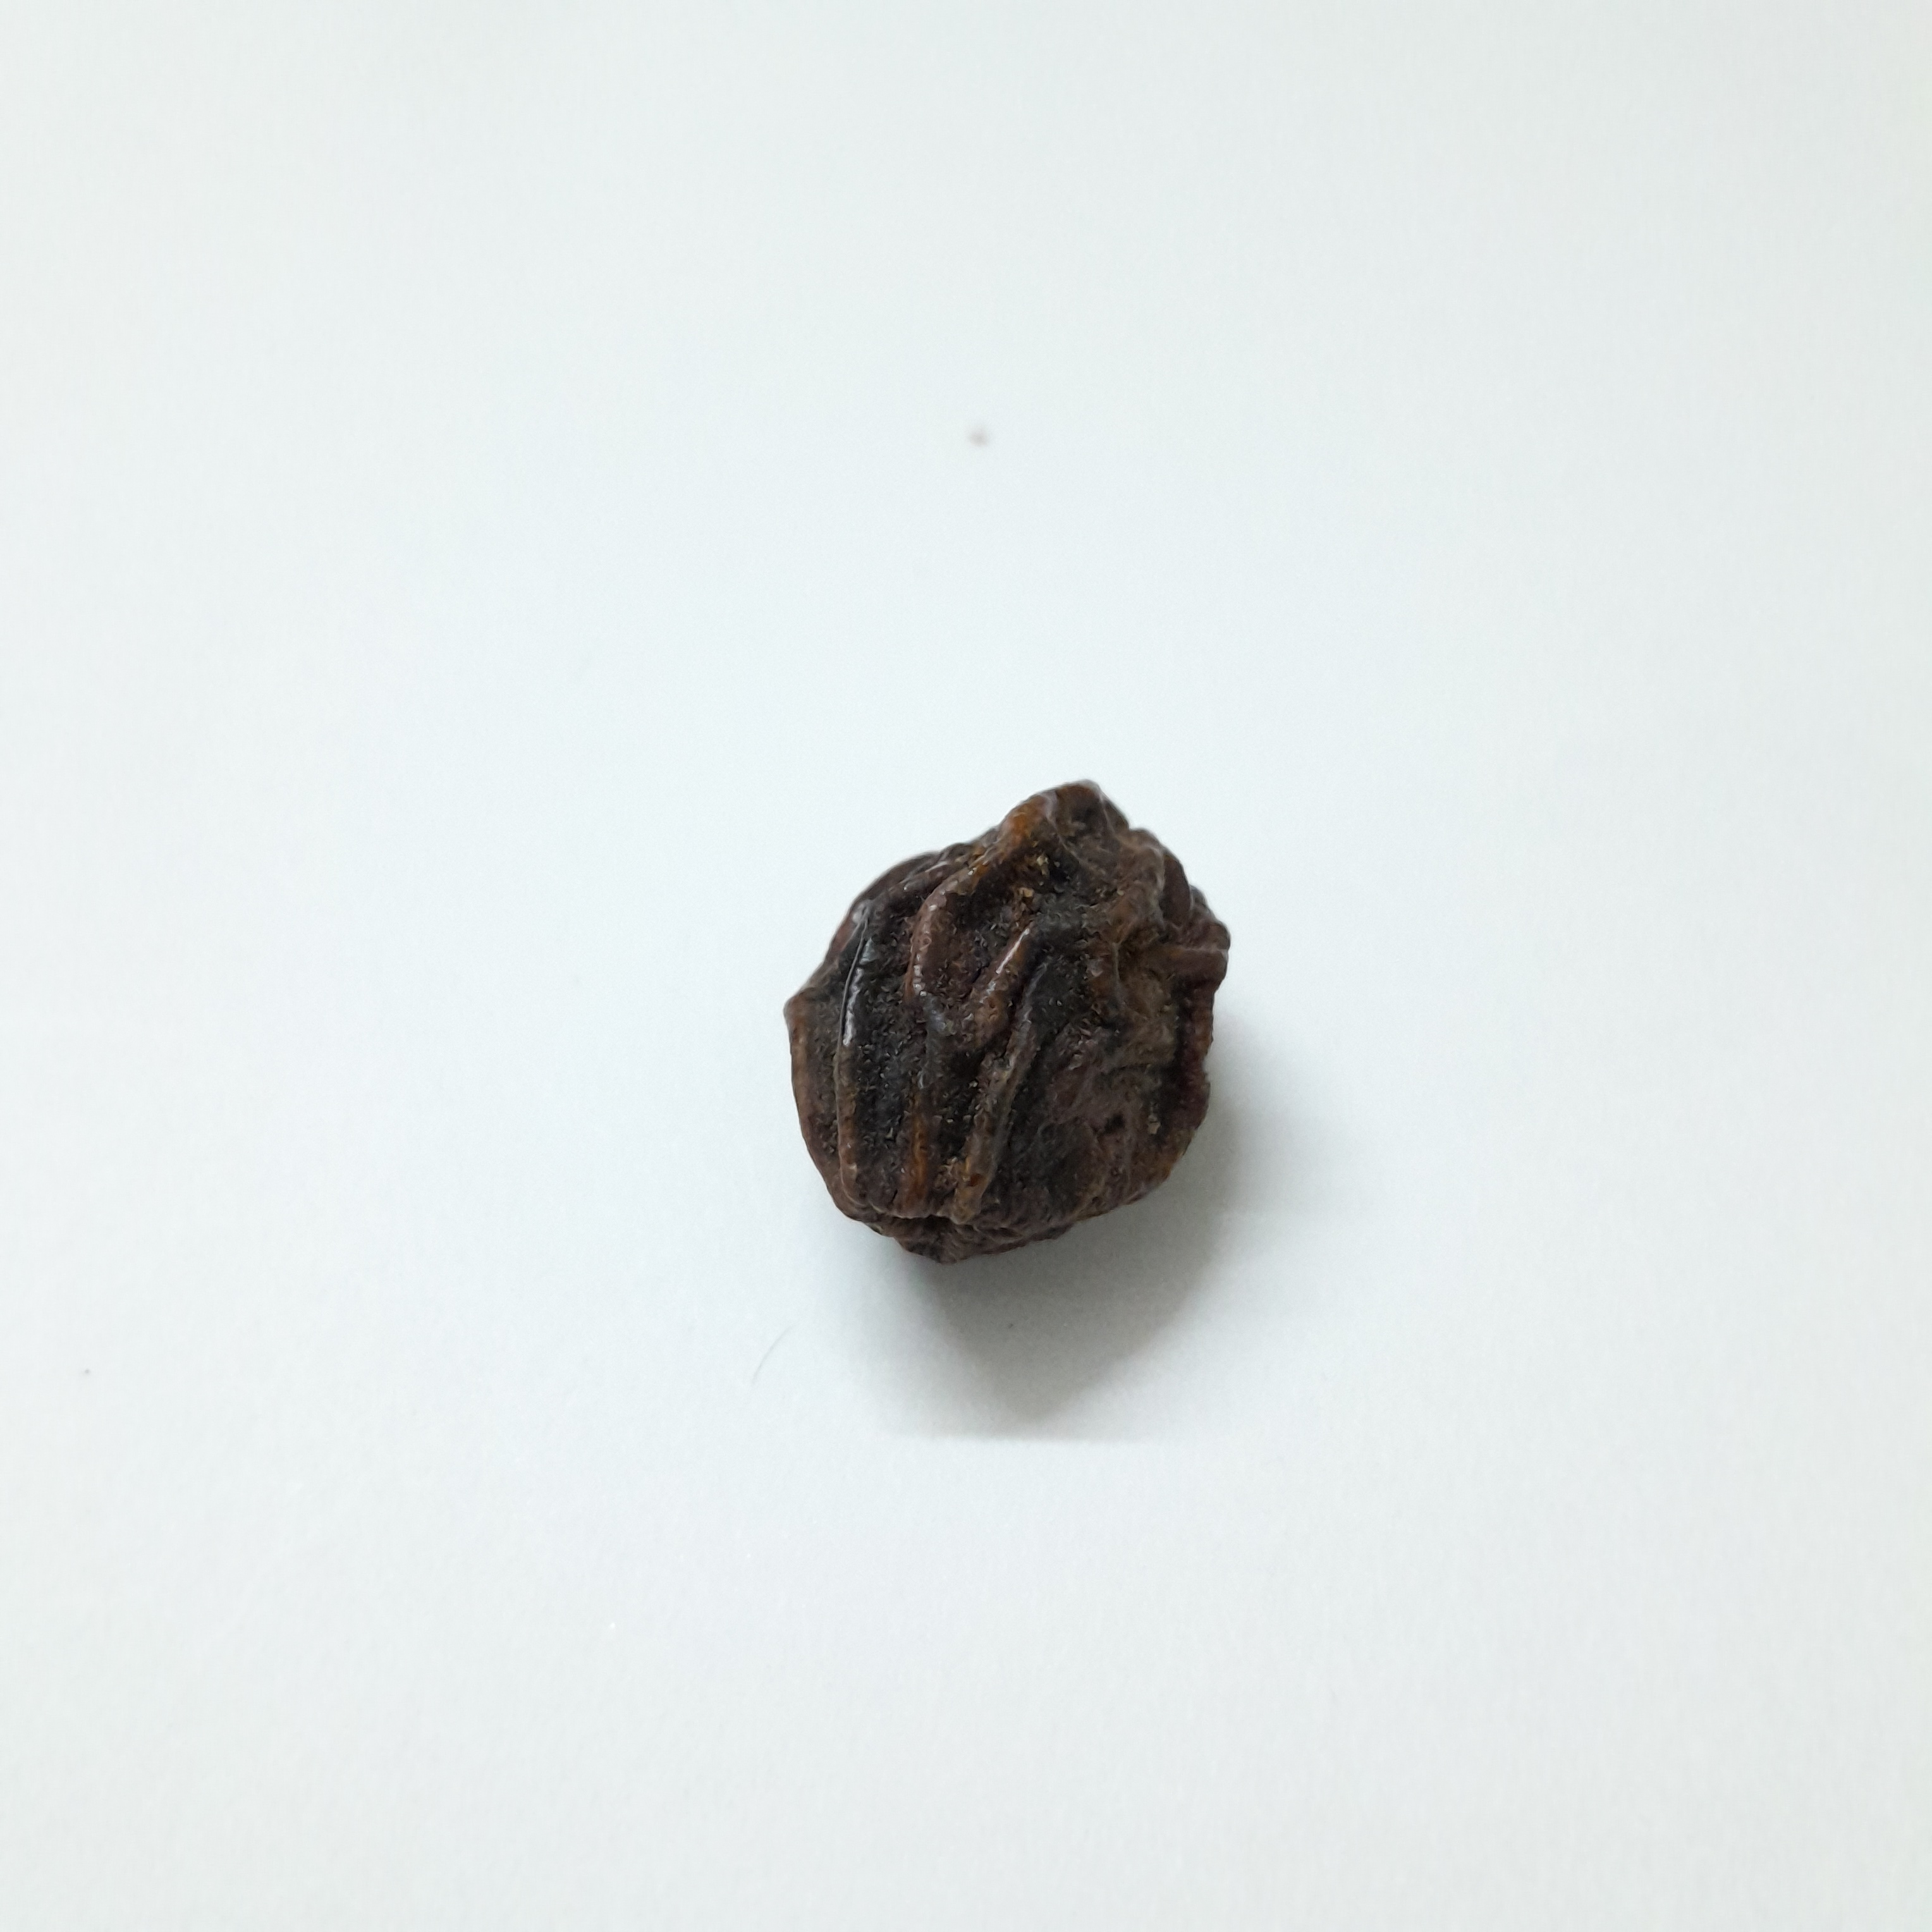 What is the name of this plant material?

kadukharik
